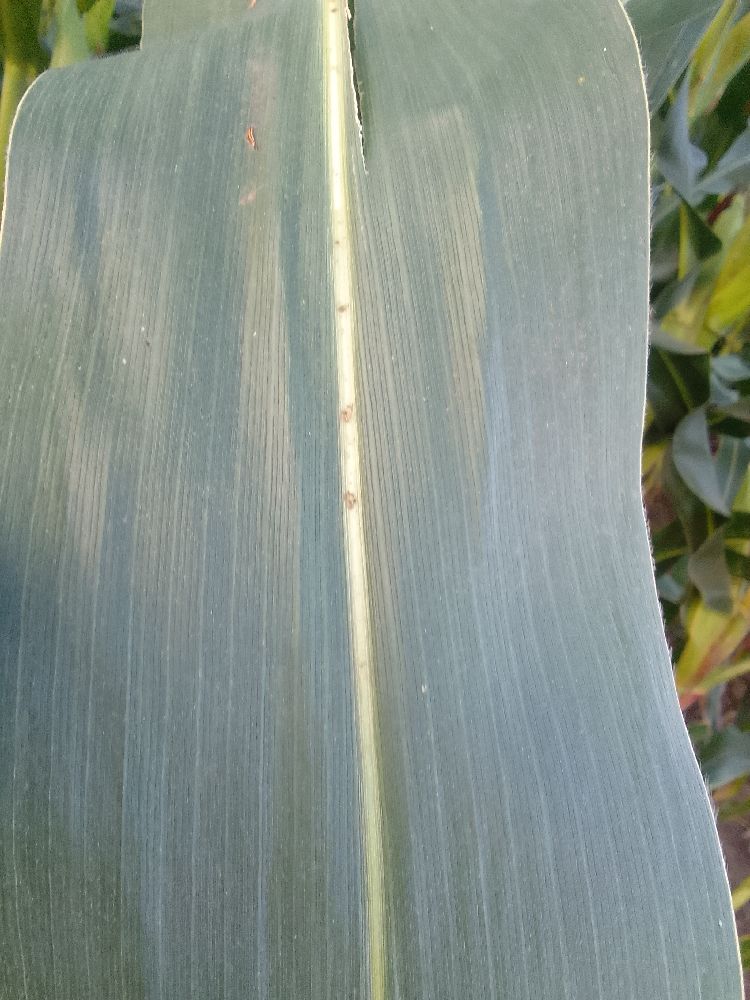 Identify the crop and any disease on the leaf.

maize, healthy
